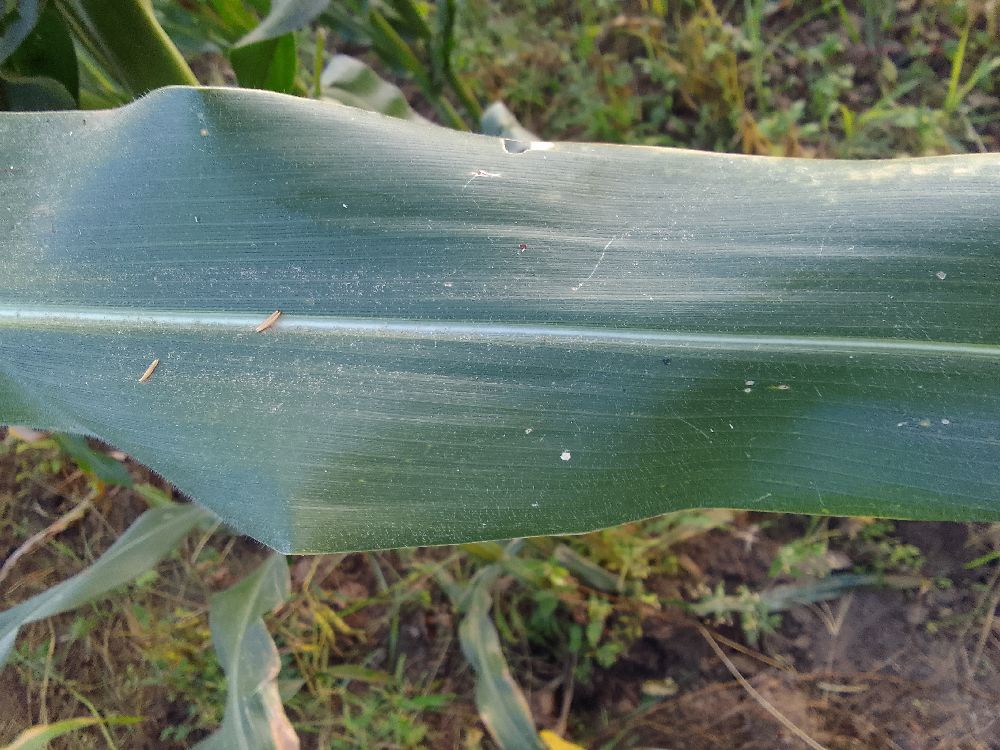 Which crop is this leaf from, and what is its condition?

maize, healthy
